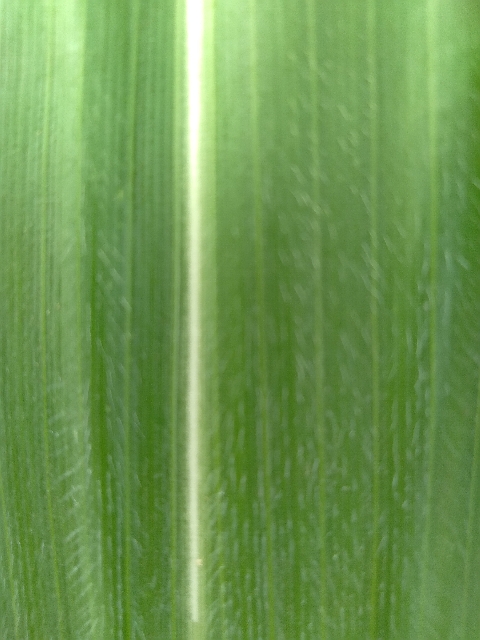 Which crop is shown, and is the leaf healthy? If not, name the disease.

maize, healthy
